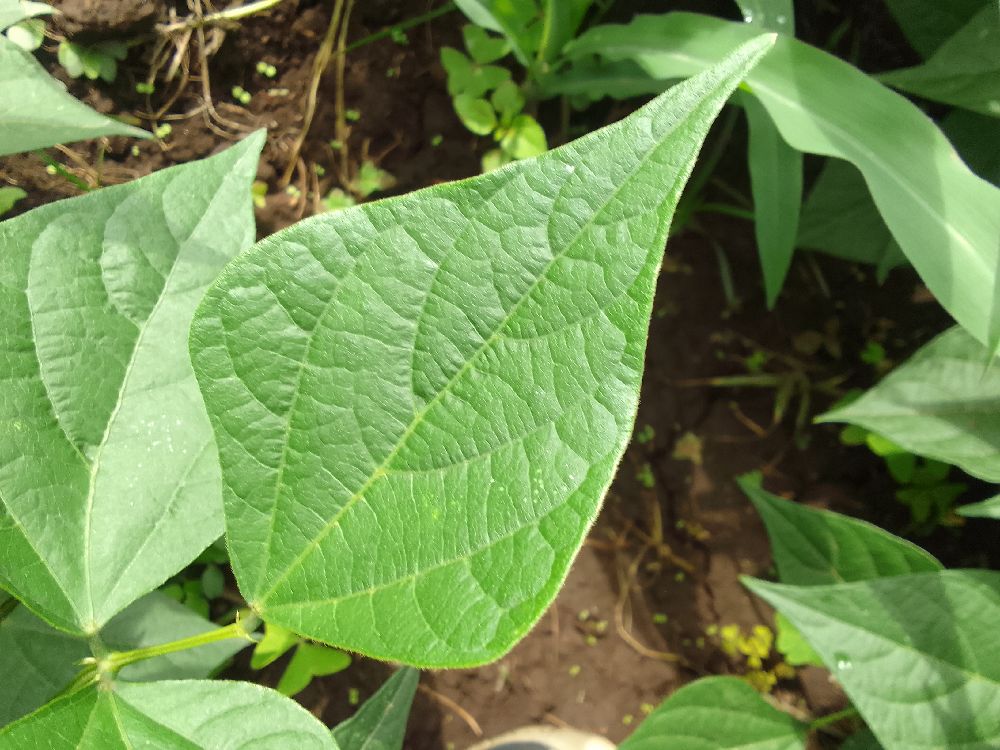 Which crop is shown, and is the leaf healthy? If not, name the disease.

common bean, healthy
